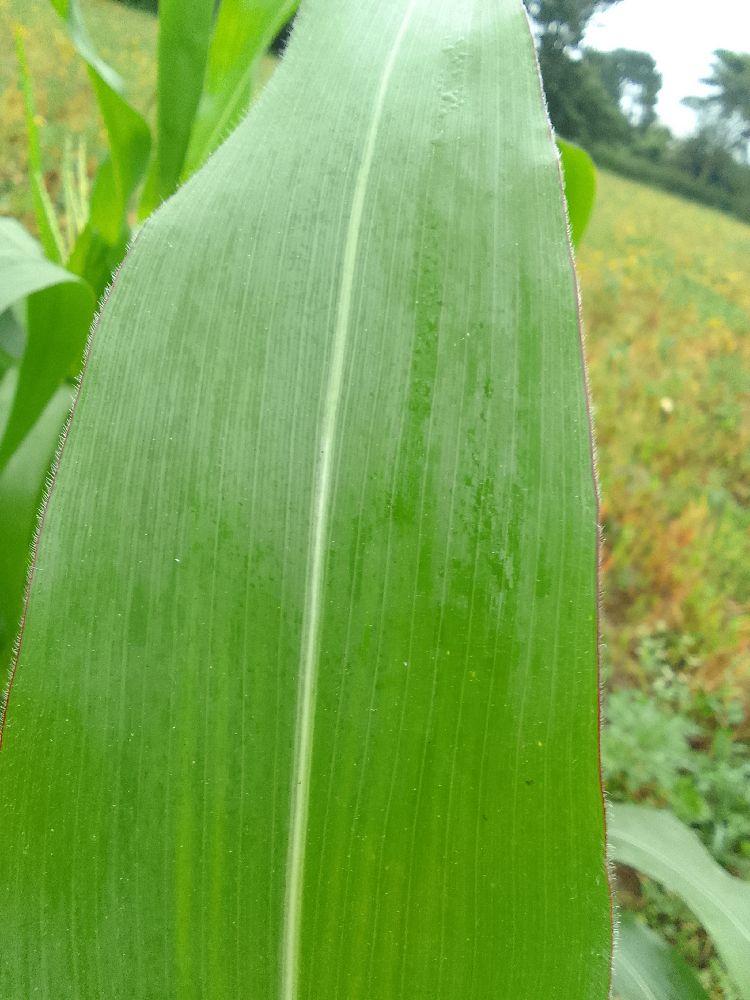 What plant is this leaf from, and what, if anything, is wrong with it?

maize, healthy
